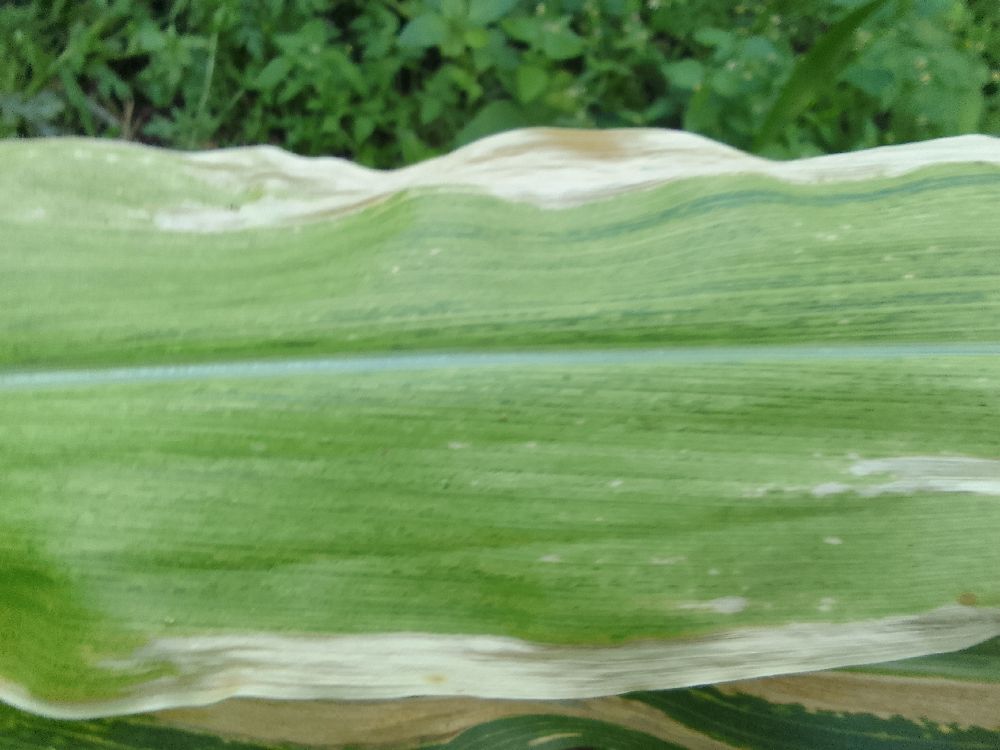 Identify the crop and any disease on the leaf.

maize, maize lethal necrosis
